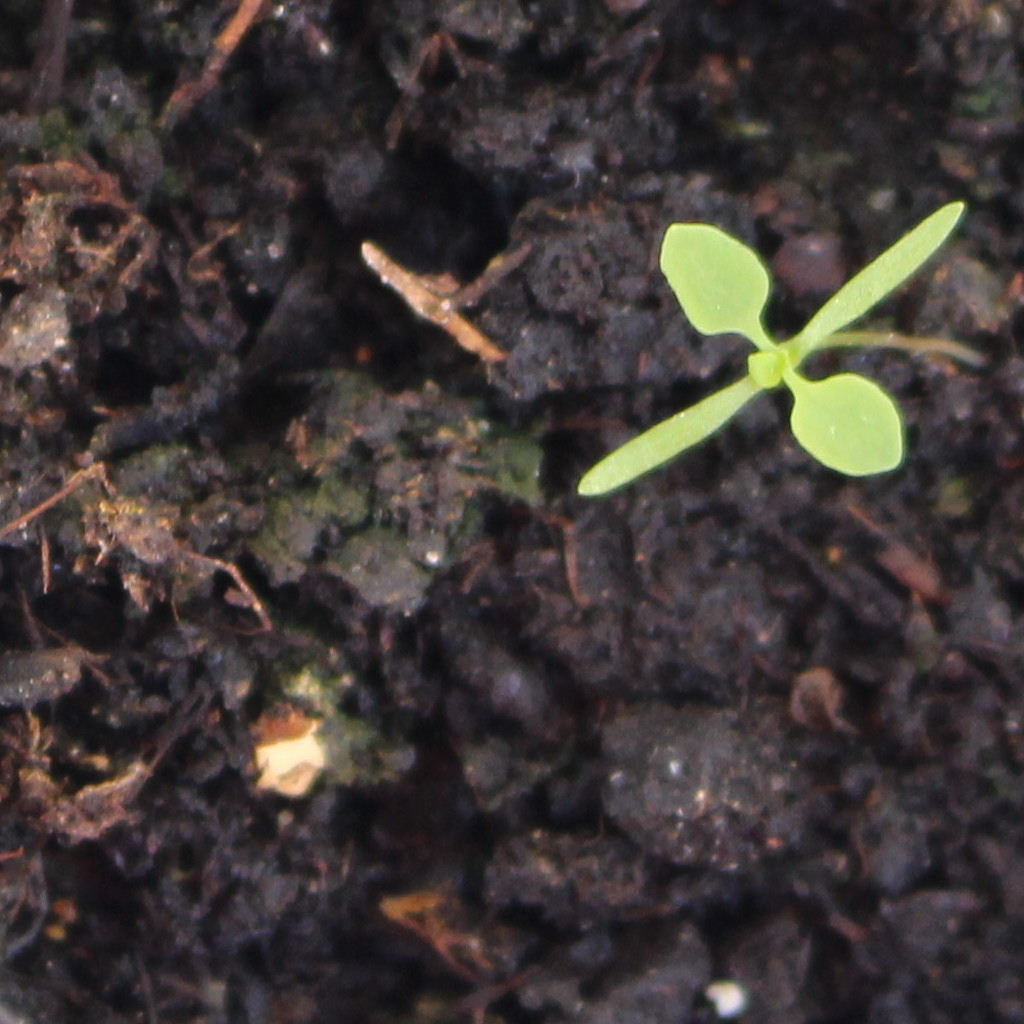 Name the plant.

Papaver rhoeas
